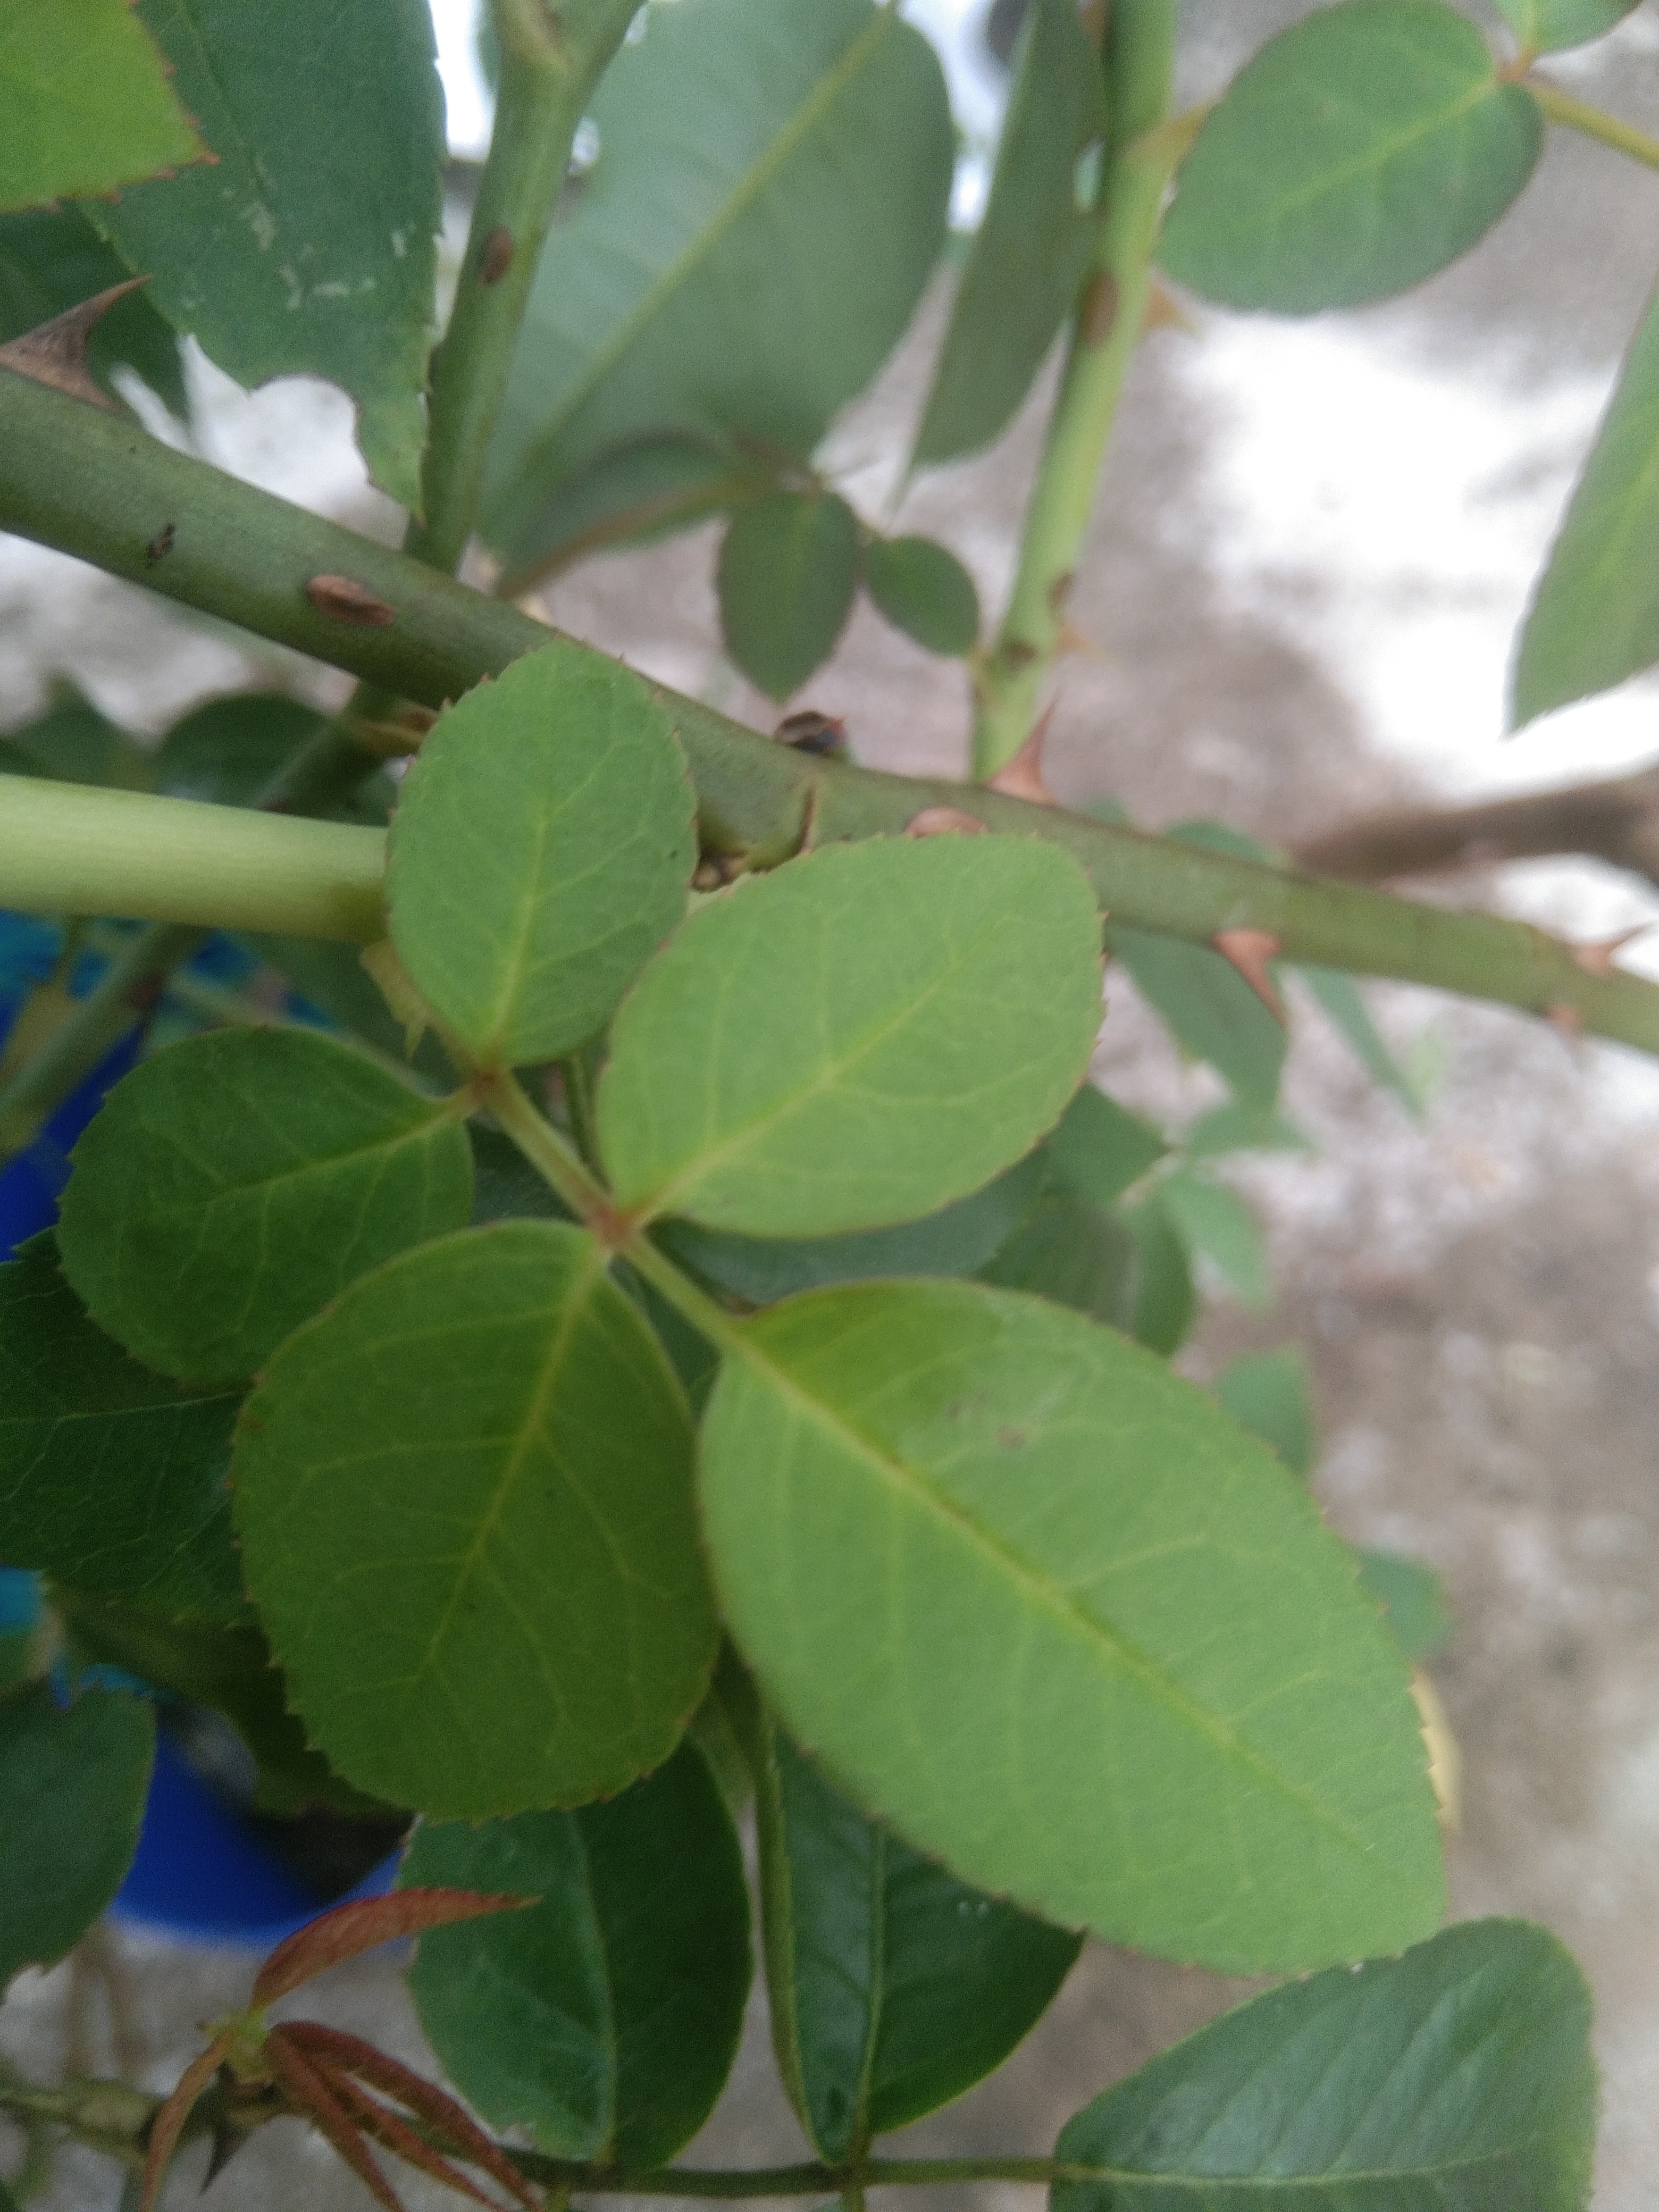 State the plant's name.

rose
